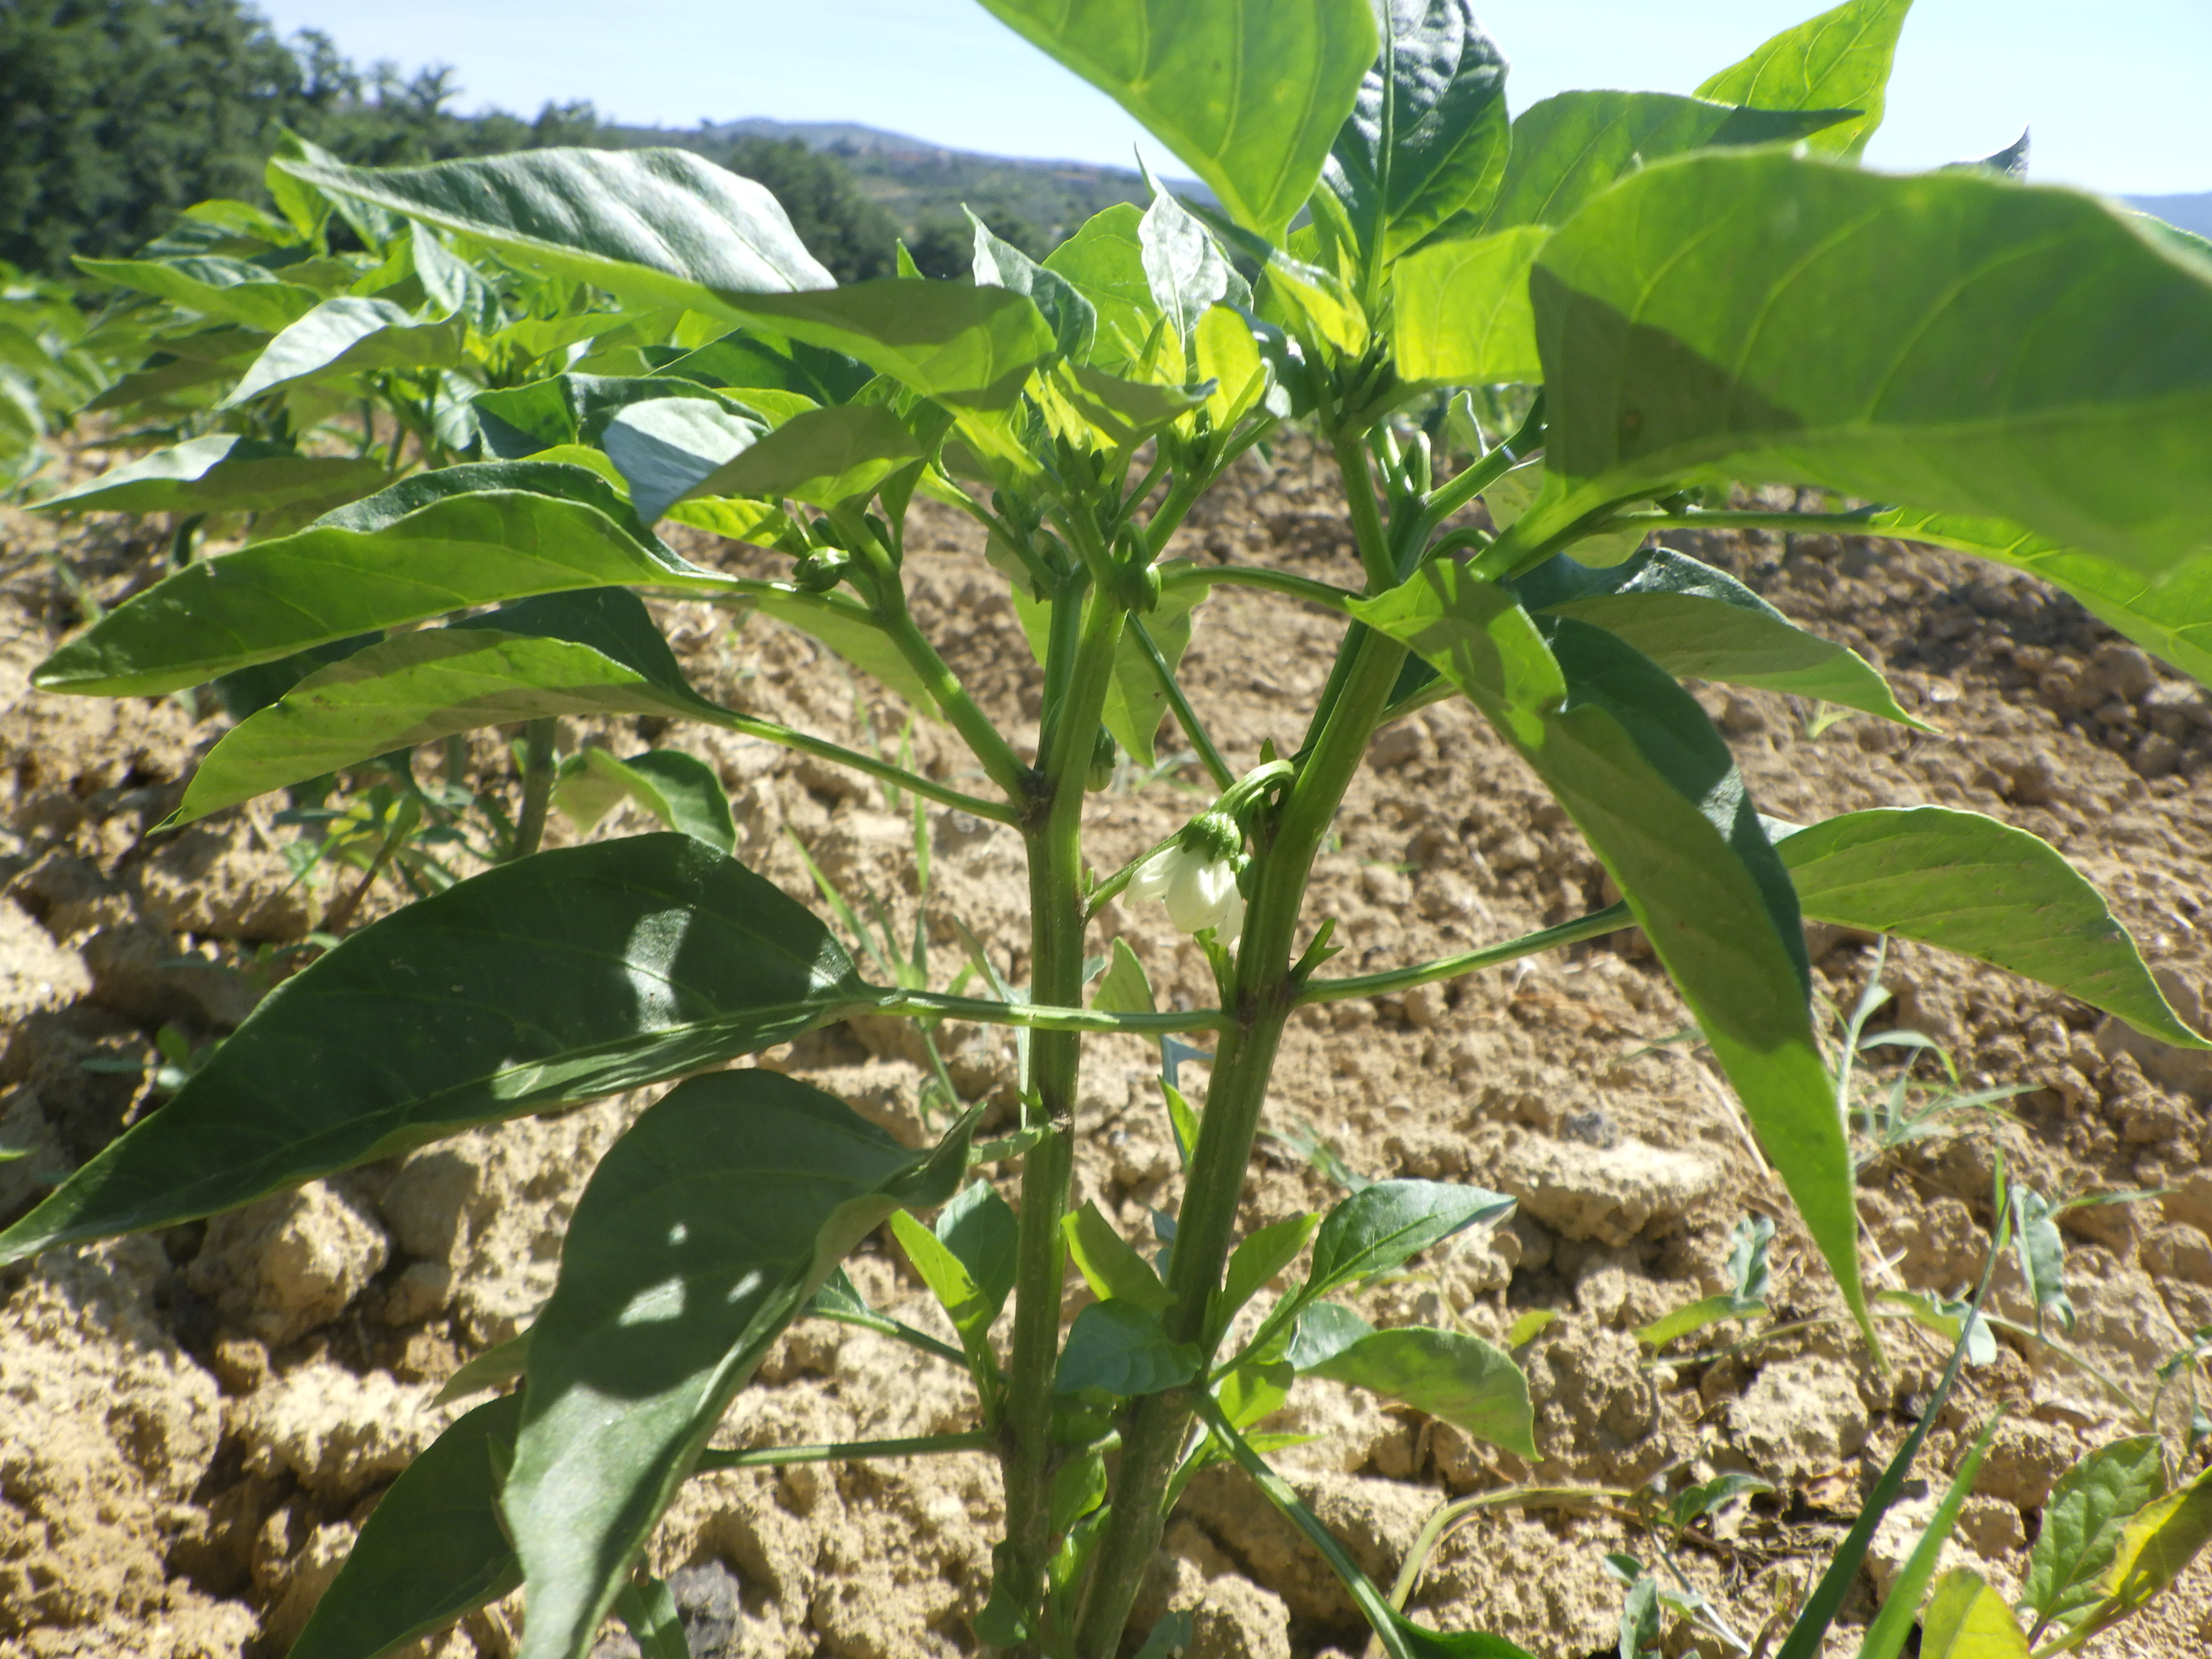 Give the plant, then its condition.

chili pepper, healthy
